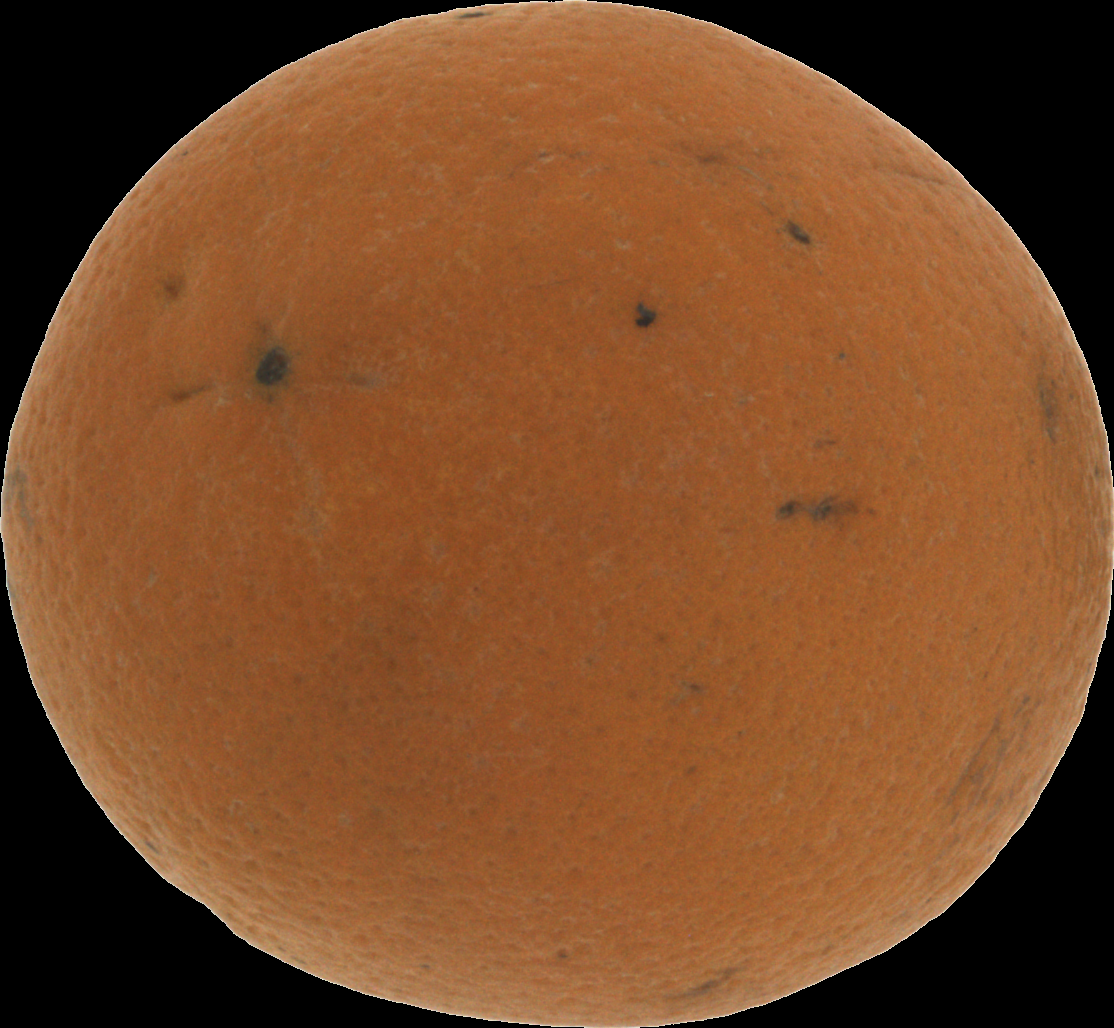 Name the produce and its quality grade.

orange, bad
